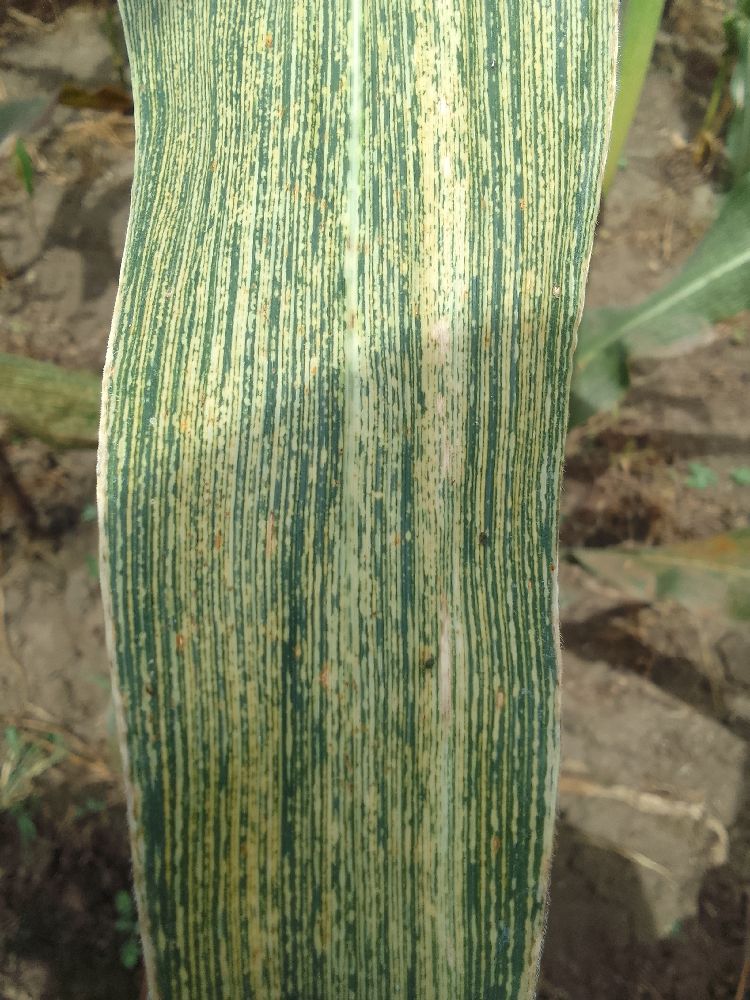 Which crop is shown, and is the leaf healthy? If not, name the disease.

maize, maize streak virus
